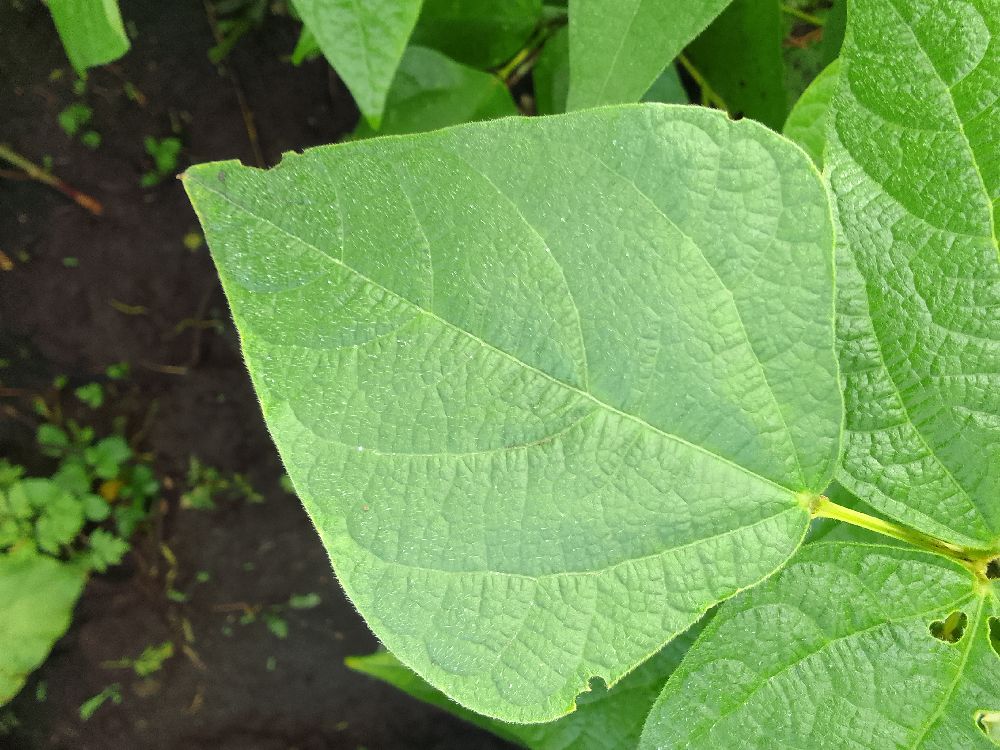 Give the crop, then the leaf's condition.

common bean, healthy
